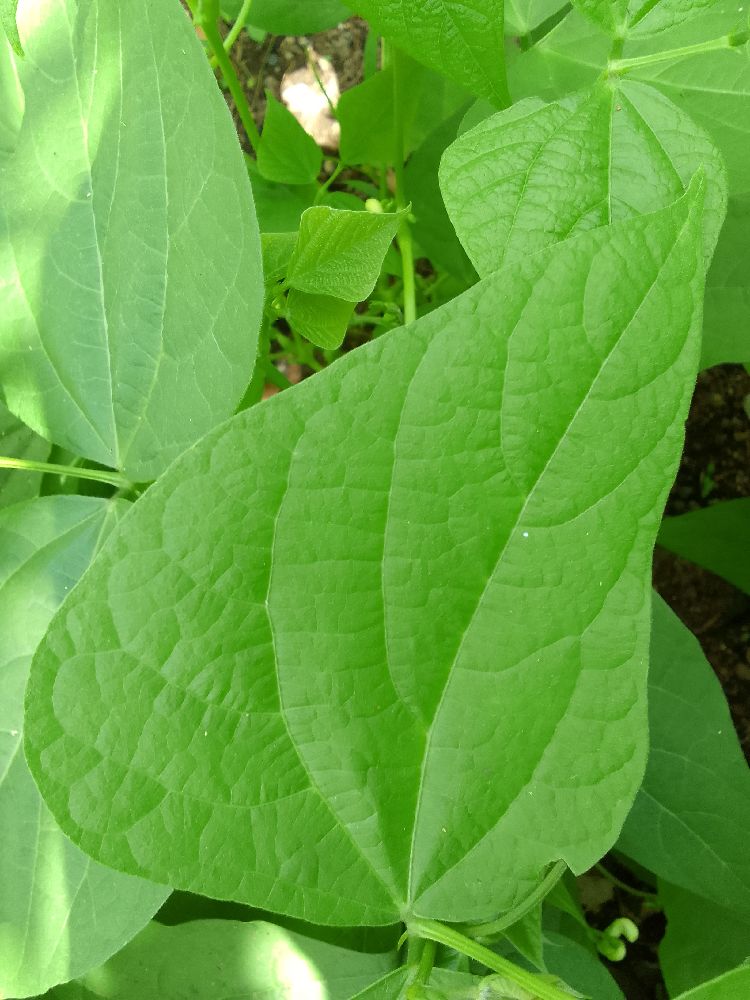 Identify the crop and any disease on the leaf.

common bean, healthy
